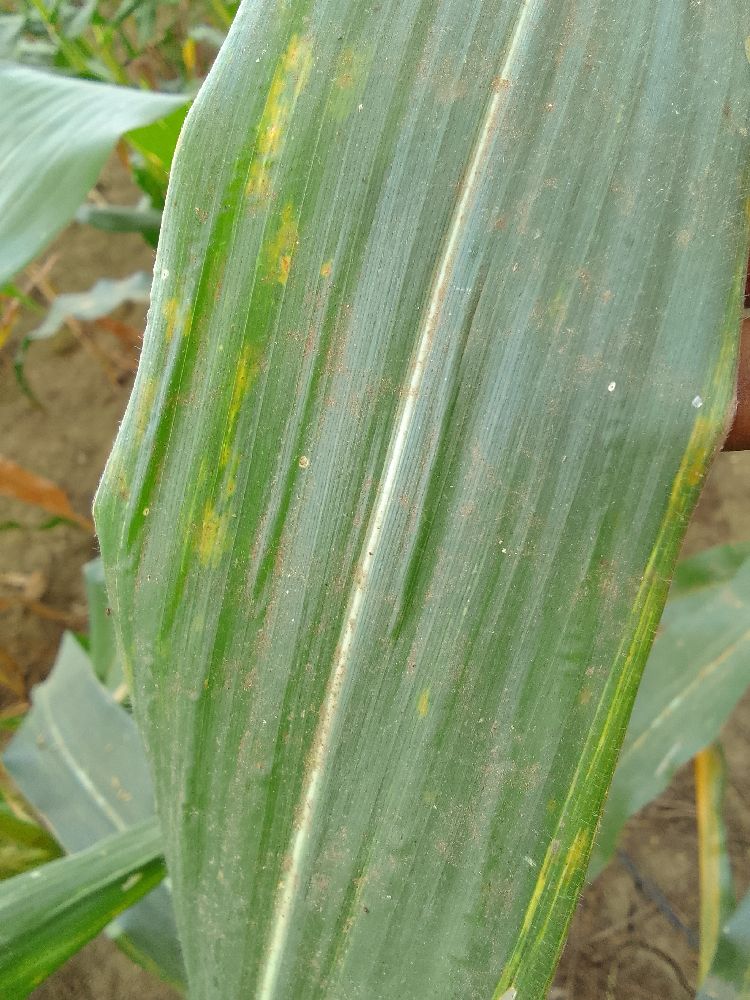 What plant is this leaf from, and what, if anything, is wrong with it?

maize, healthy
